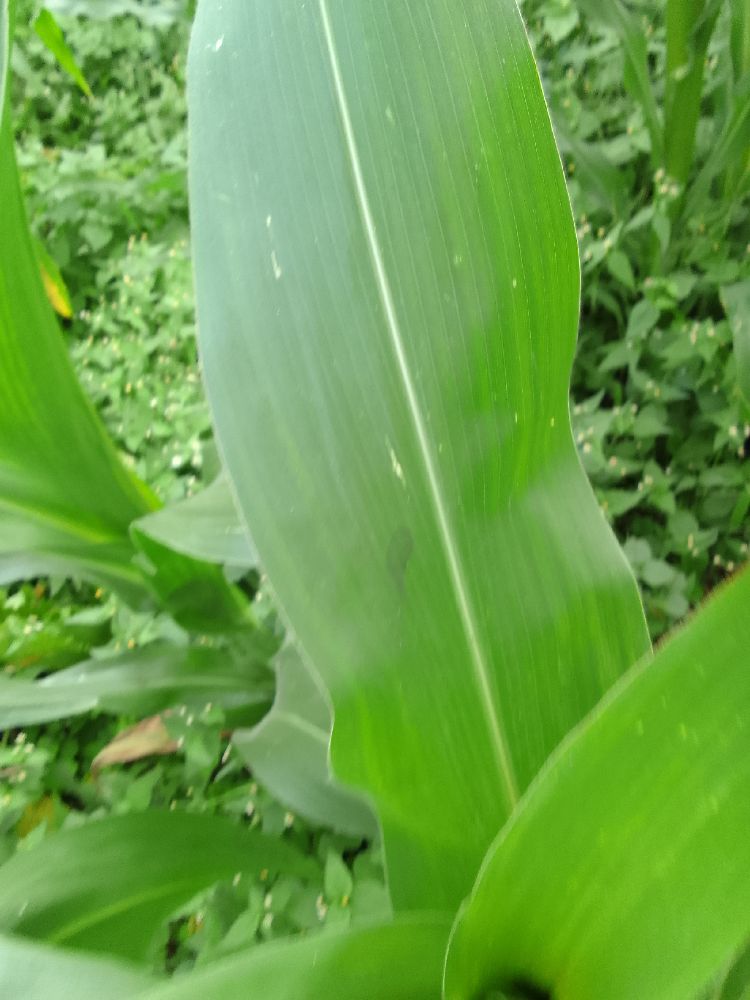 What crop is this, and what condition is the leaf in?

maize, healthy
